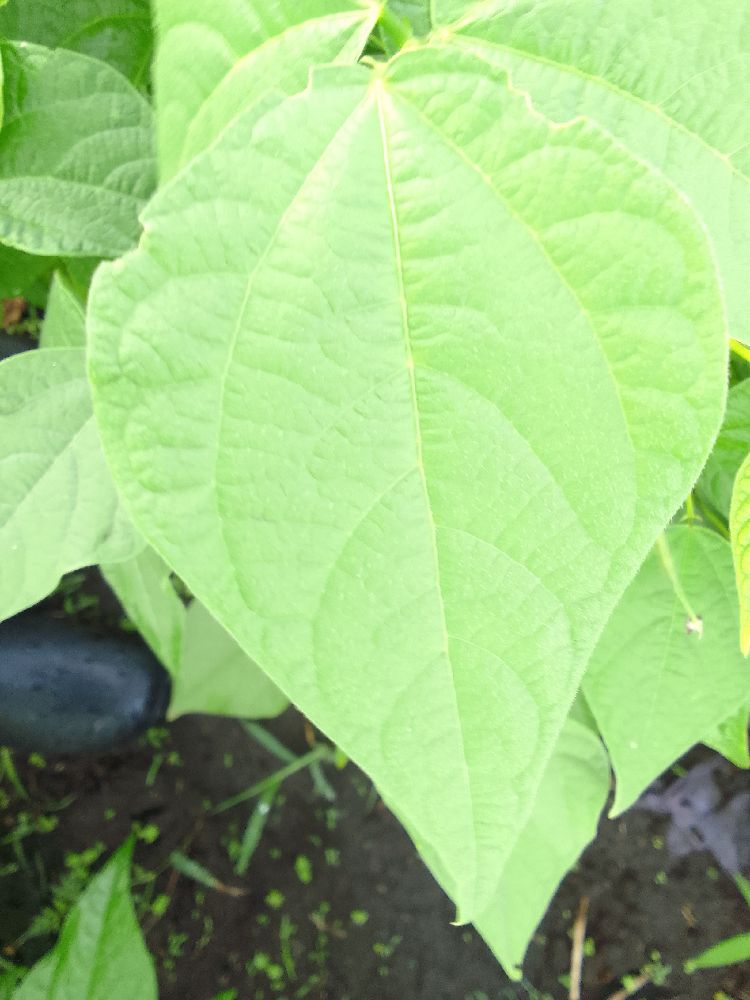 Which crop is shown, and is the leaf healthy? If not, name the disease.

common bean, healthy
